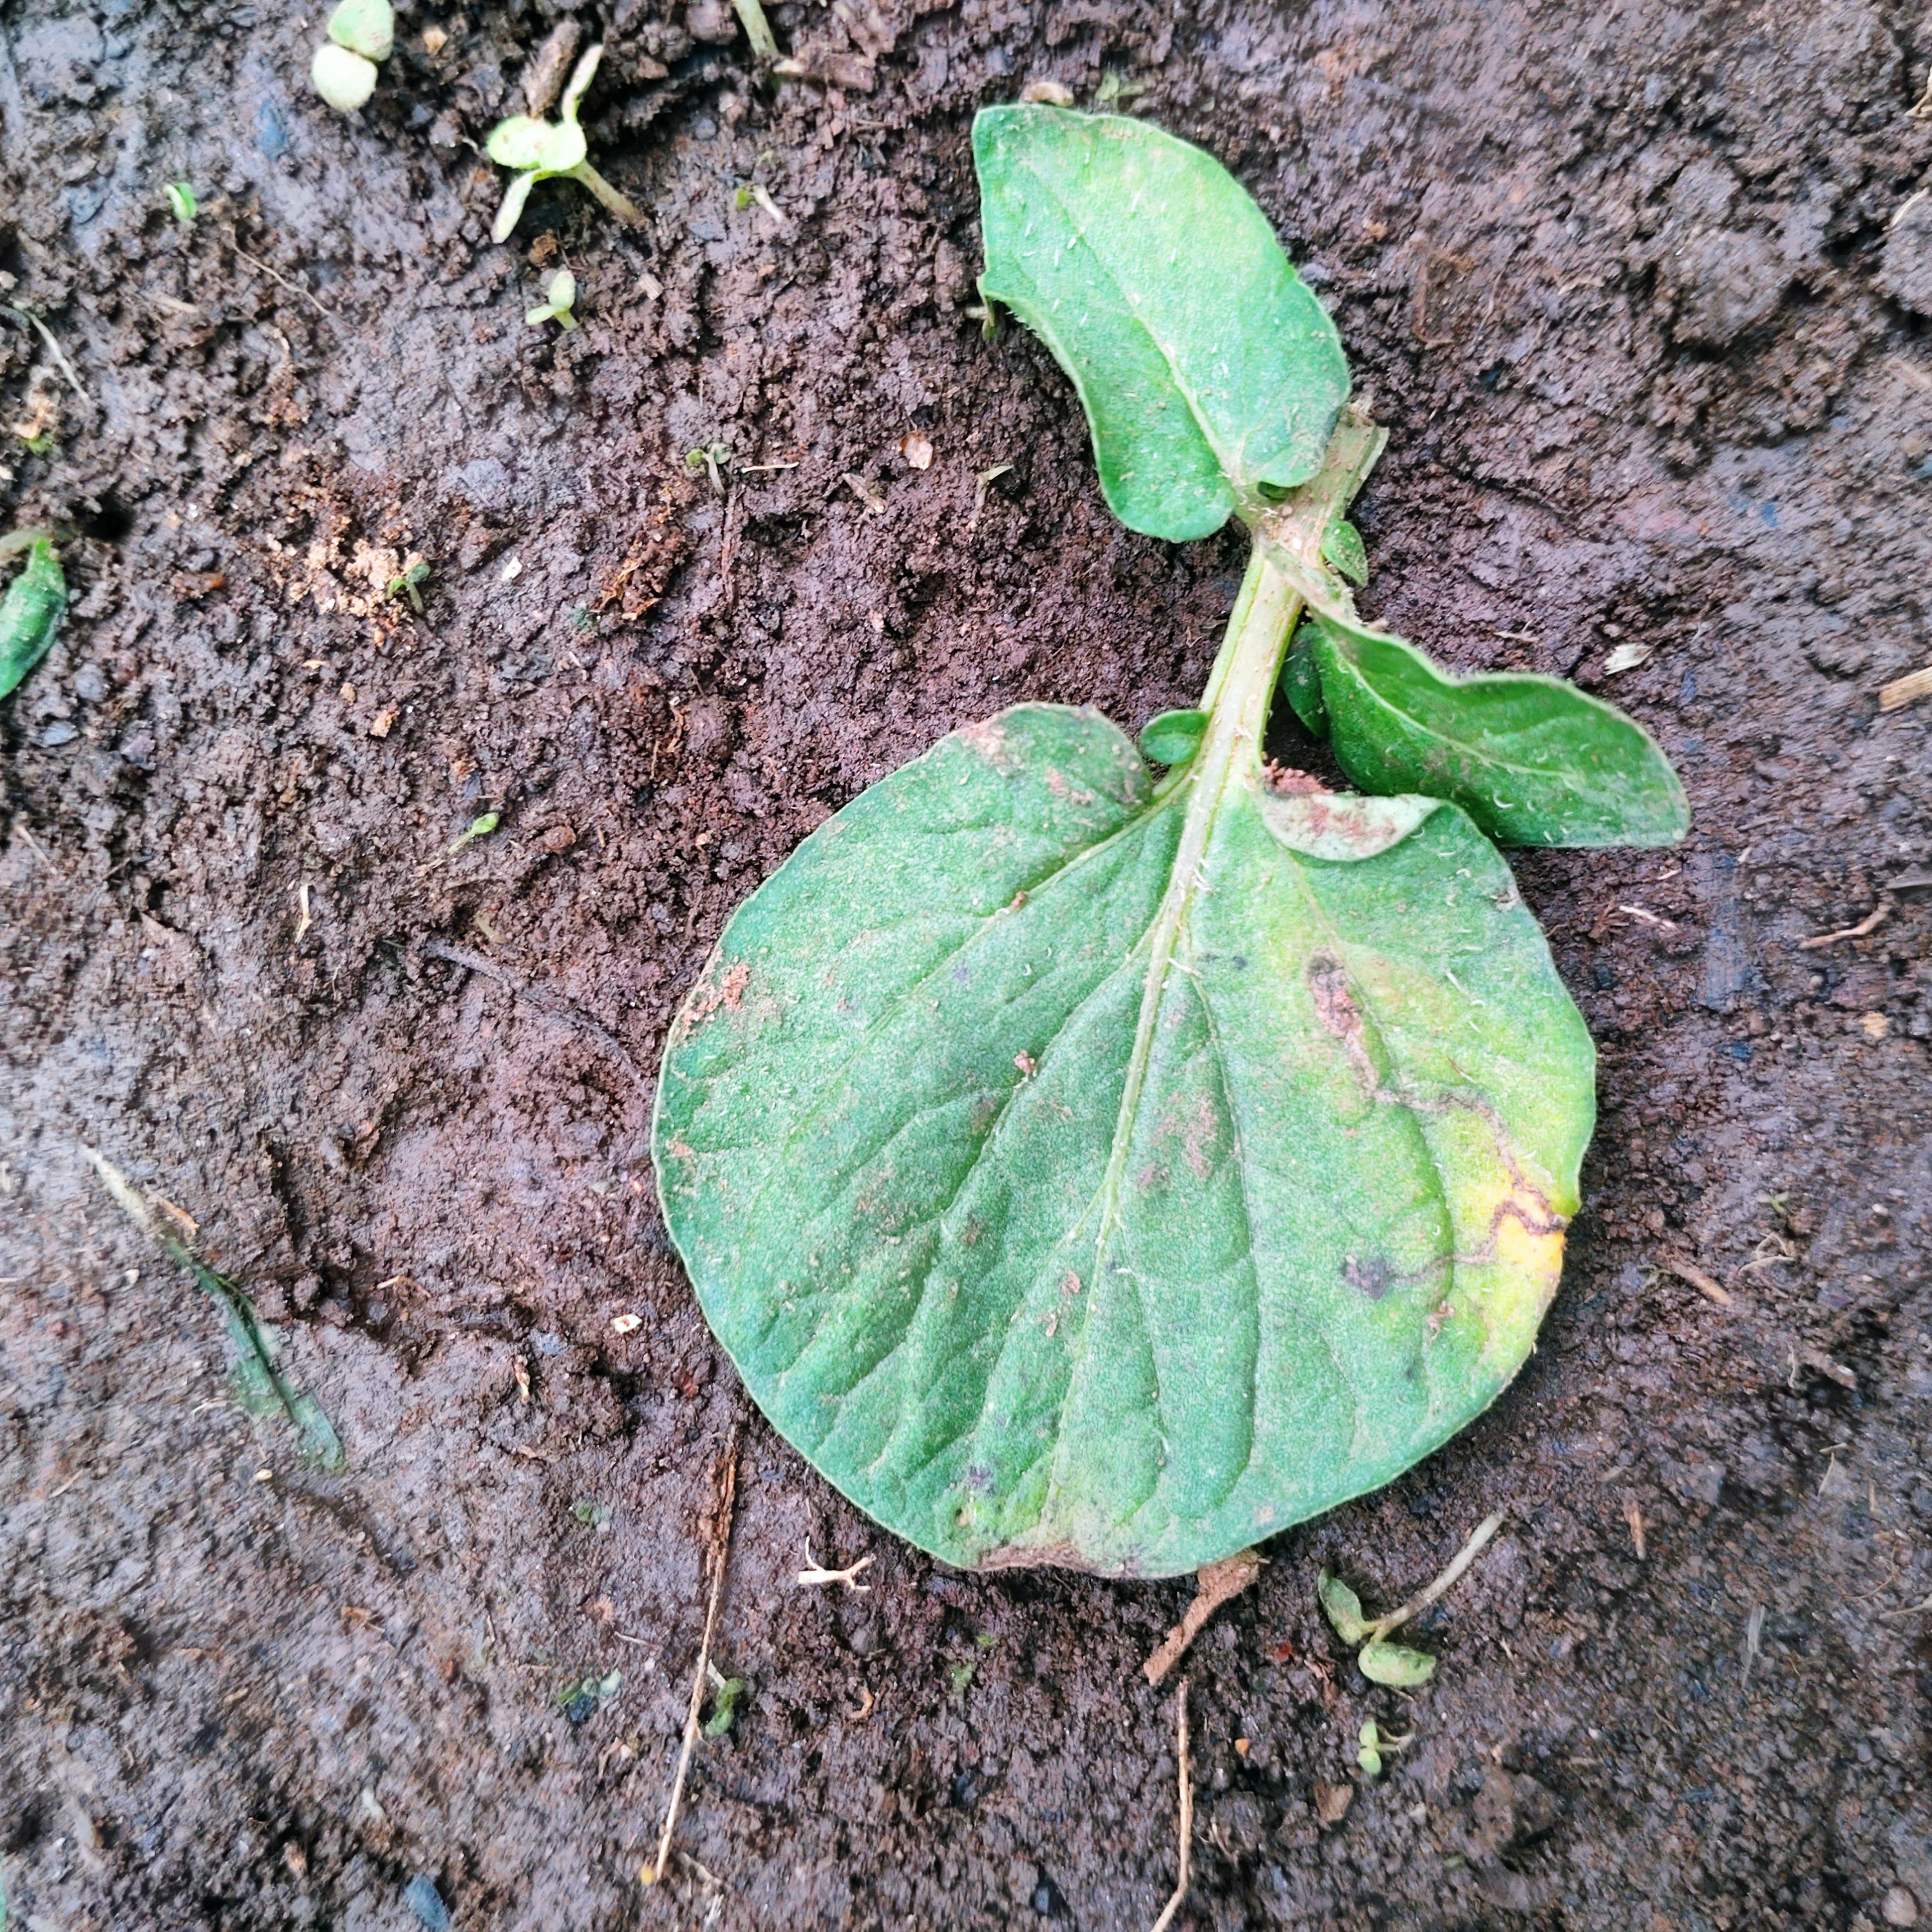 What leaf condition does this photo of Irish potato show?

late blight
